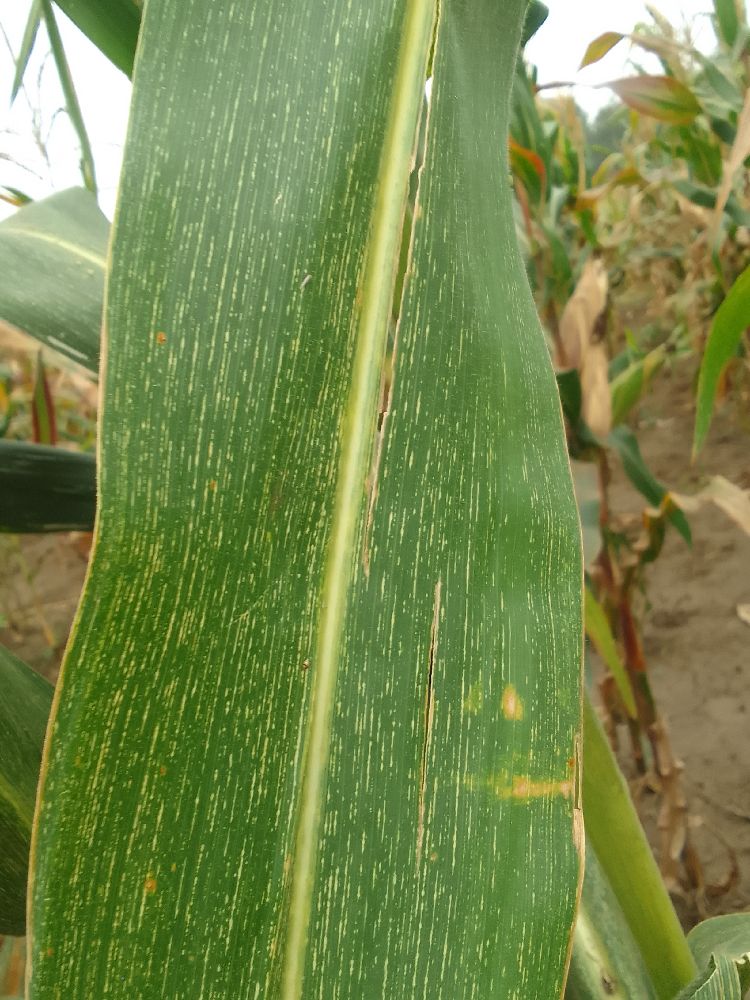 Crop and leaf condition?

maize, maize streak virus
